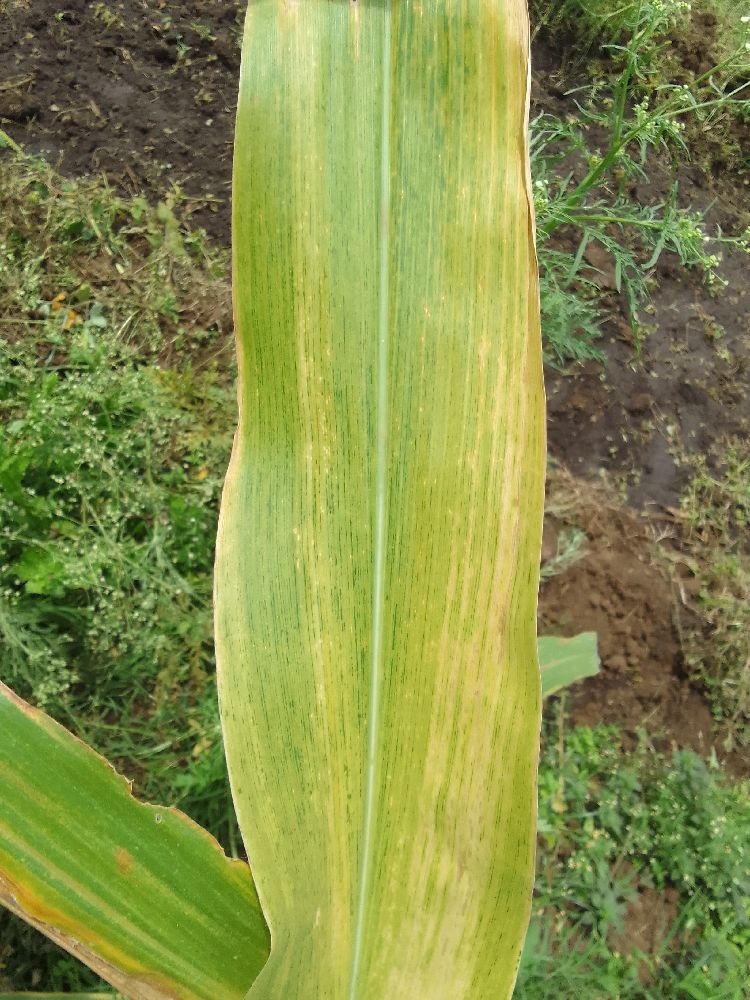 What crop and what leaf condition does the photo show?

maize, maize lethal necrosis
